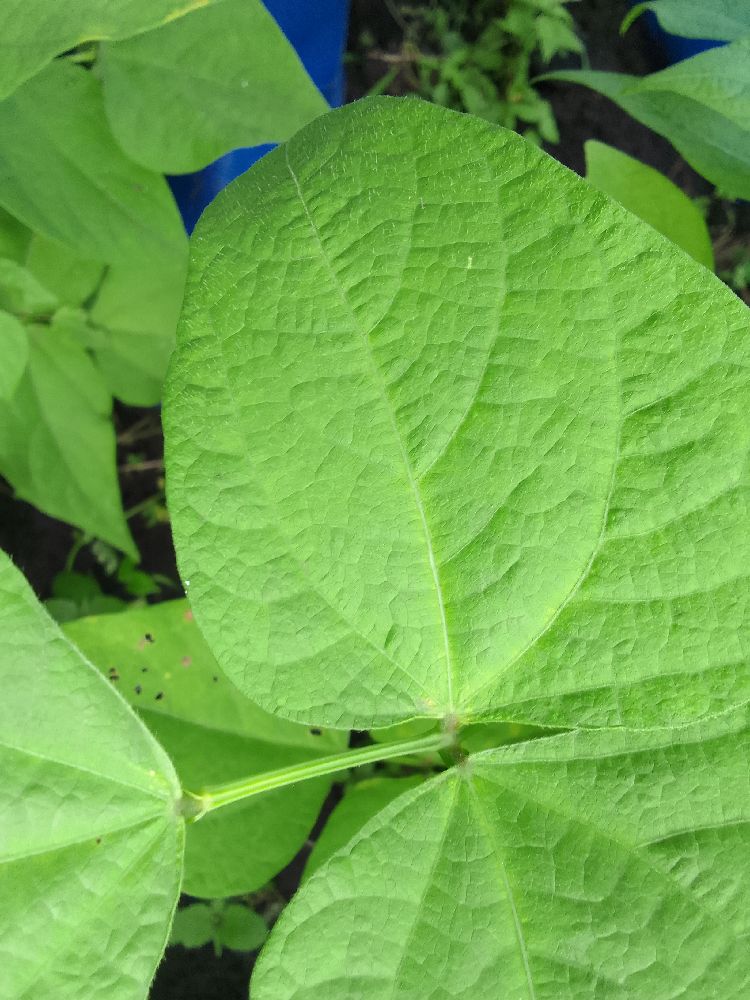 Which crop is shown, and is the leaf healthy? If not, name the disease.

common bean, healthy
